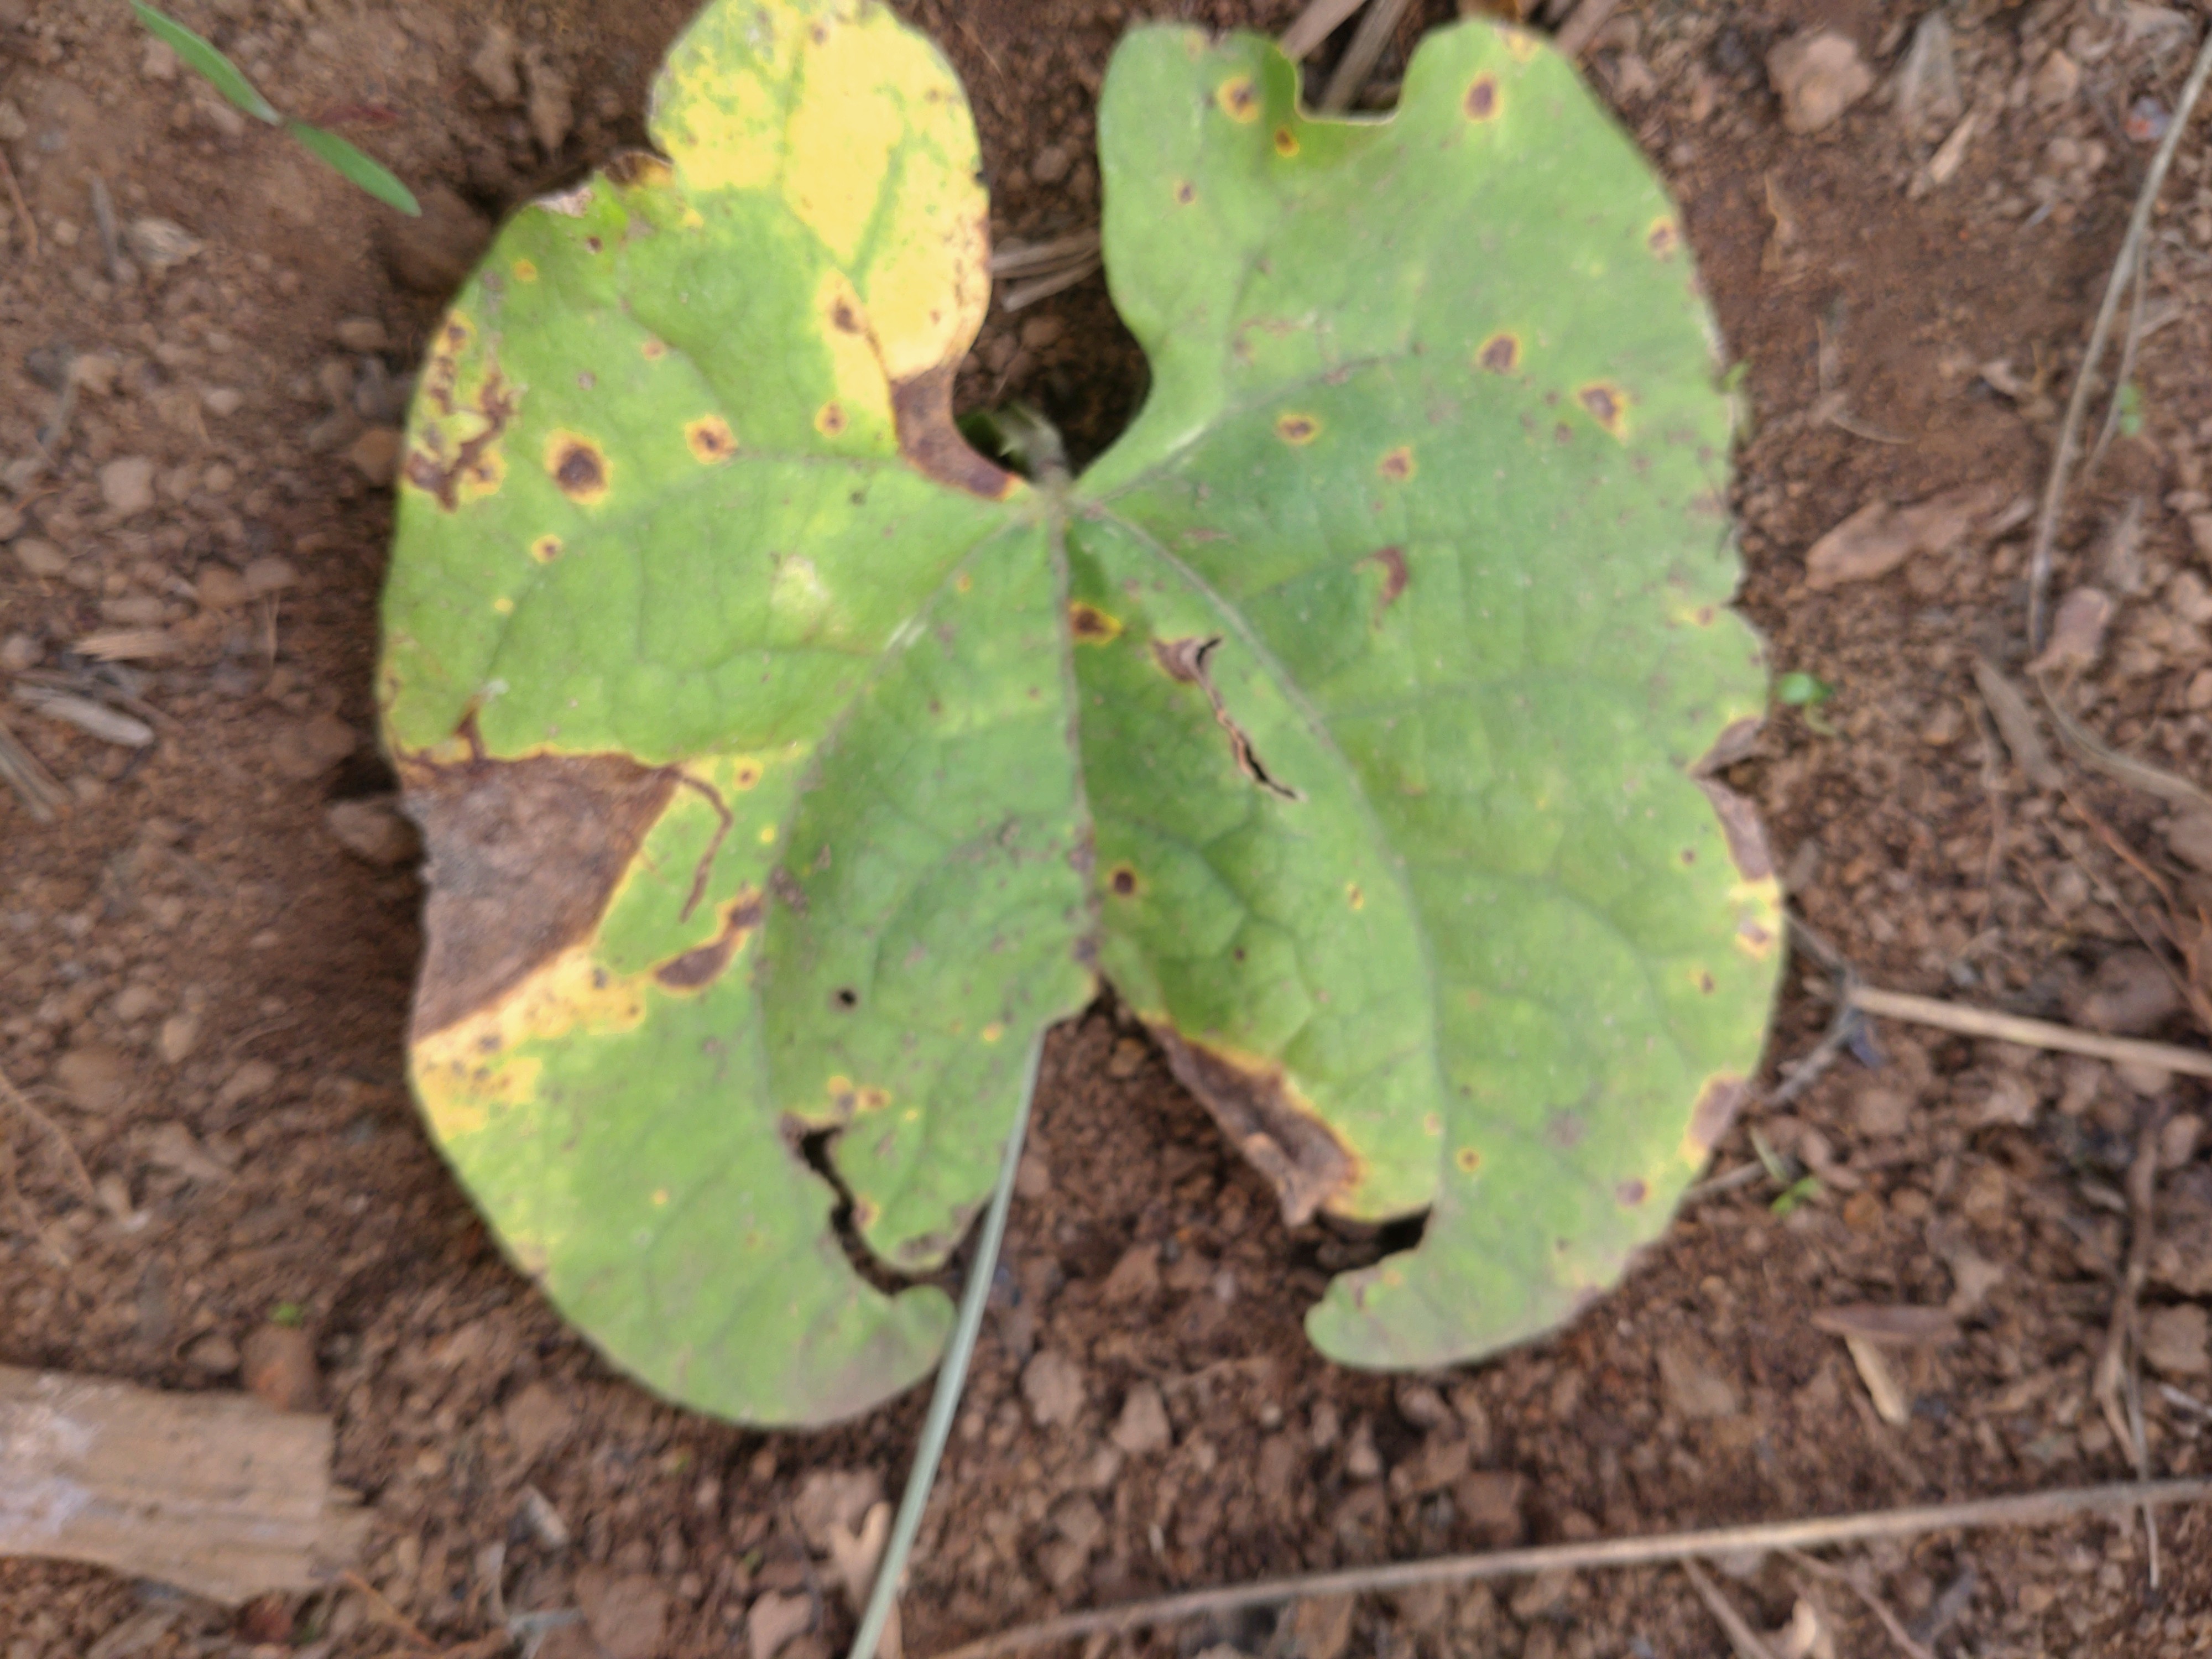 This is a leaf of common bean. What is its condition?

rust
